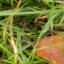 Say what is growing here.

grass
